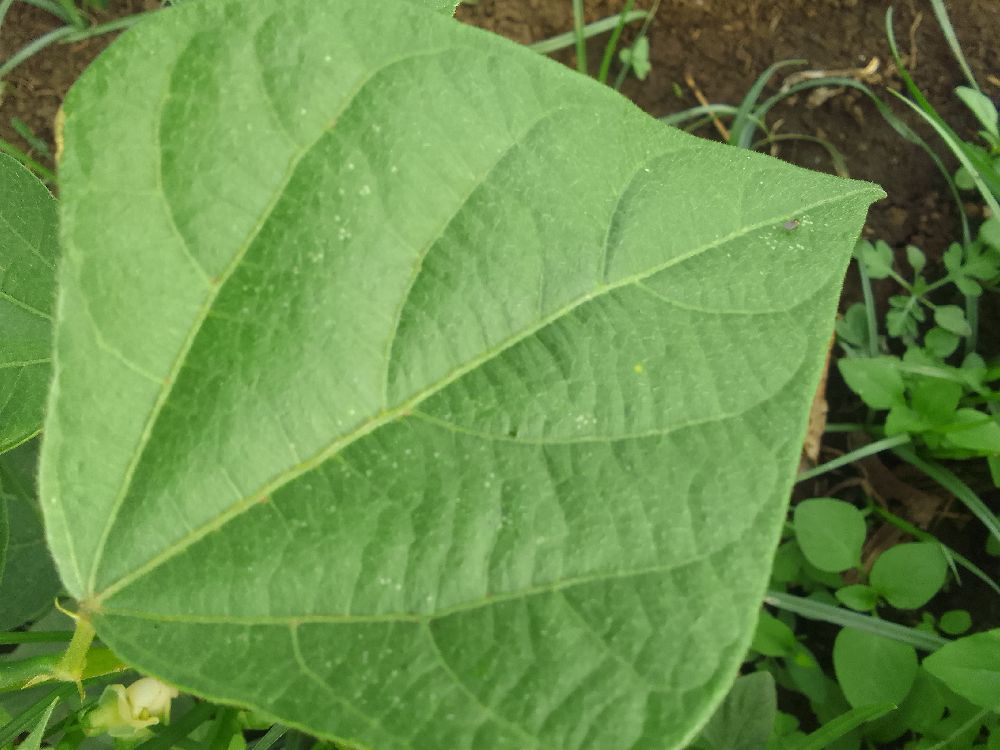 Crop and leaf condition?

common bean, healthy
